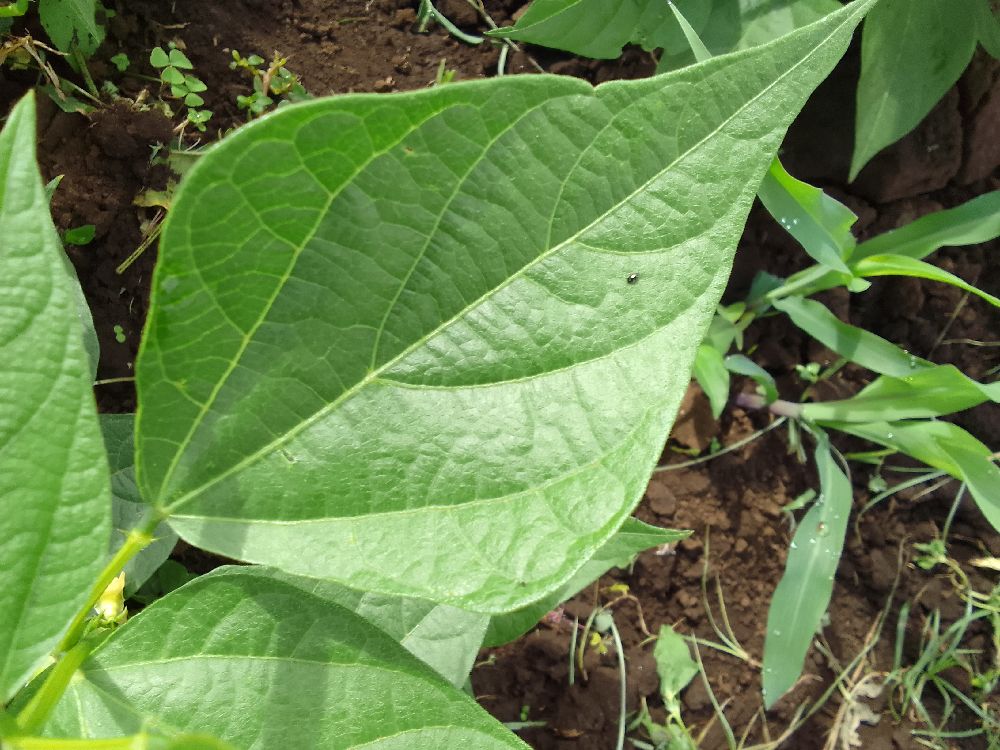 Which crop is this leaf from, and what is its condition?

common bean, healthy
